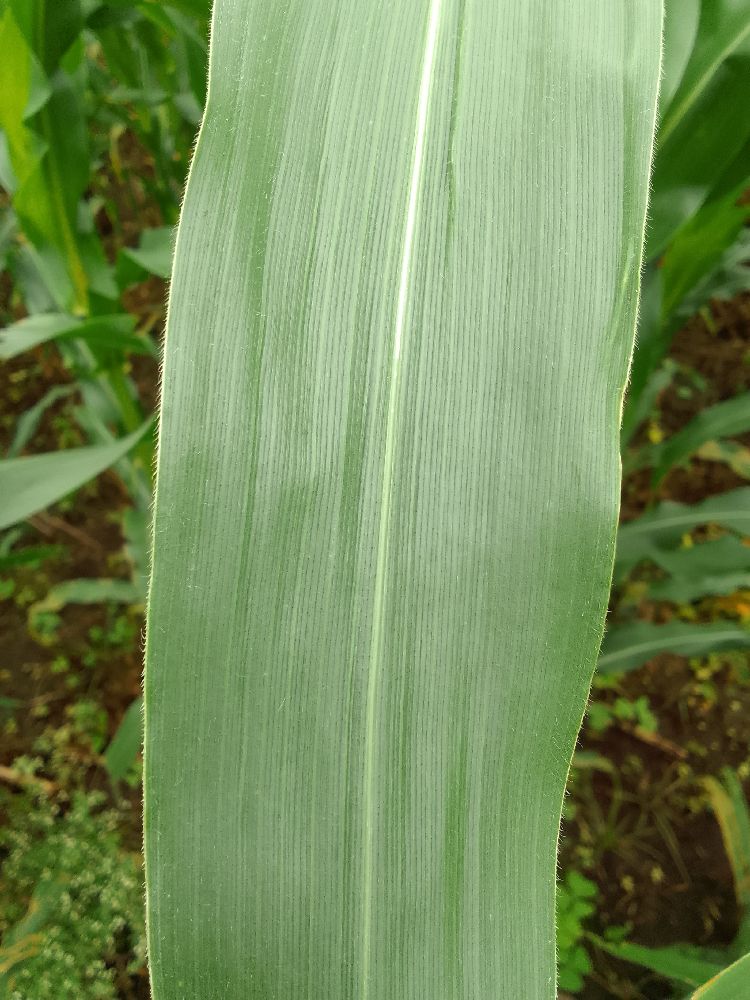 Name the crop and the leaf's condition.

maize, healthy
